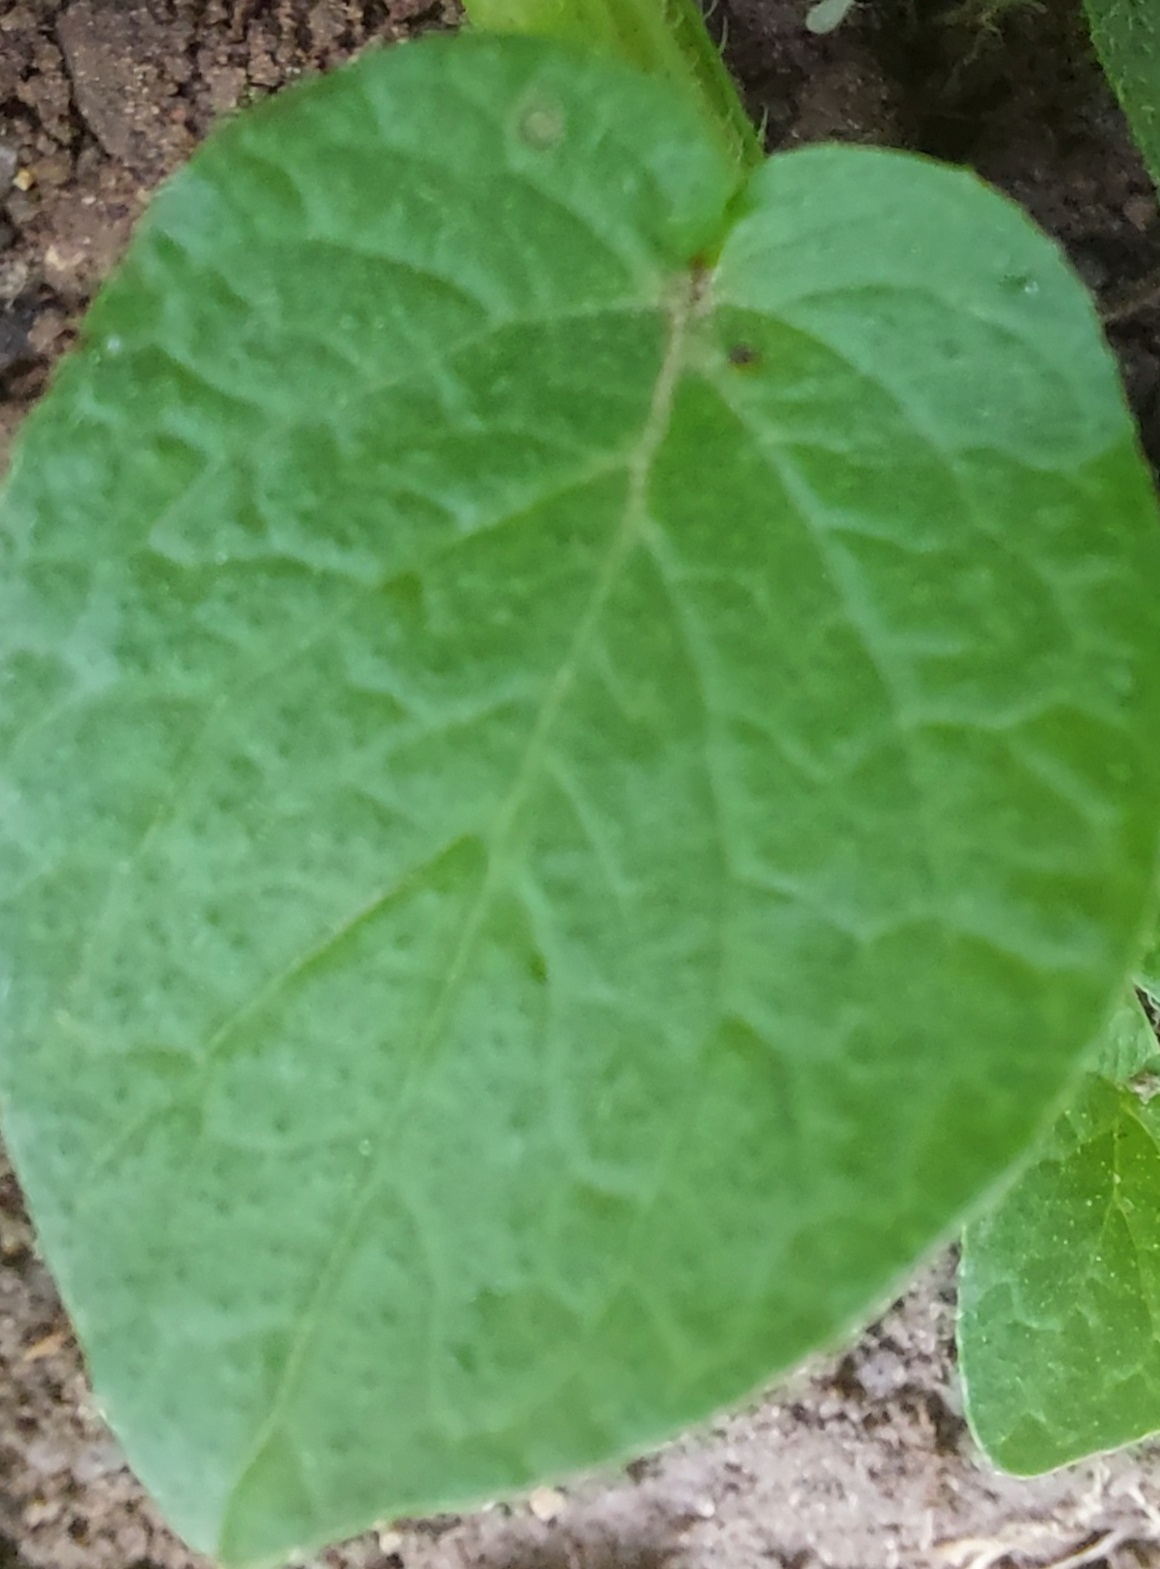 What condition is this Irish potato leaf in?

healthy
